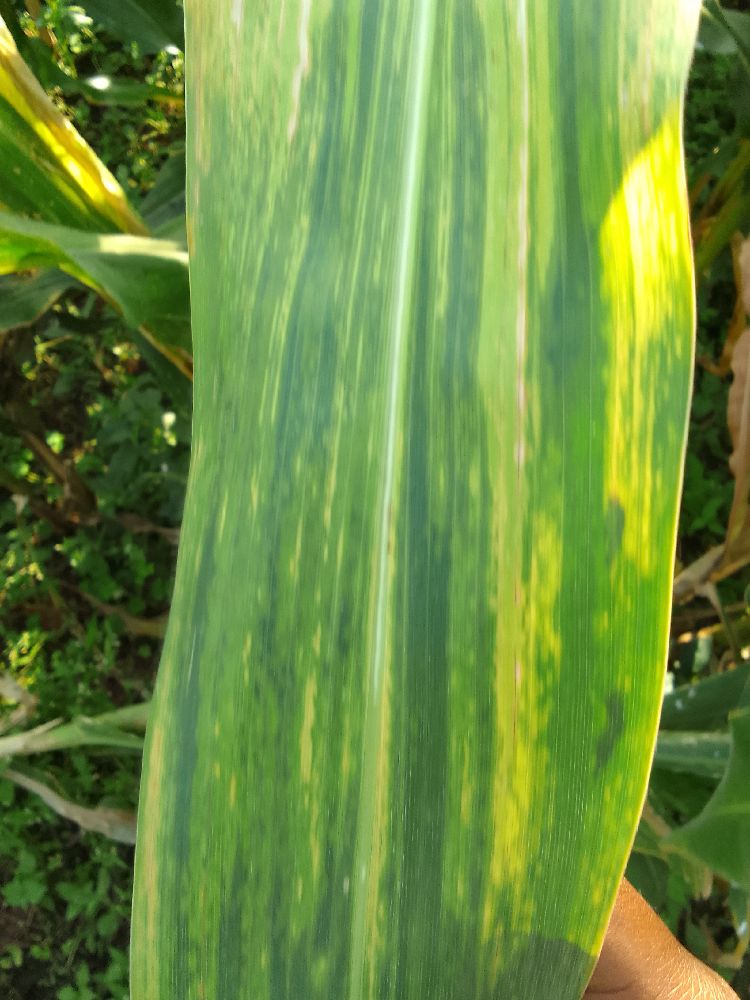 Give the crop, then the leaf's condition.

maize, maize lethal necrosis
